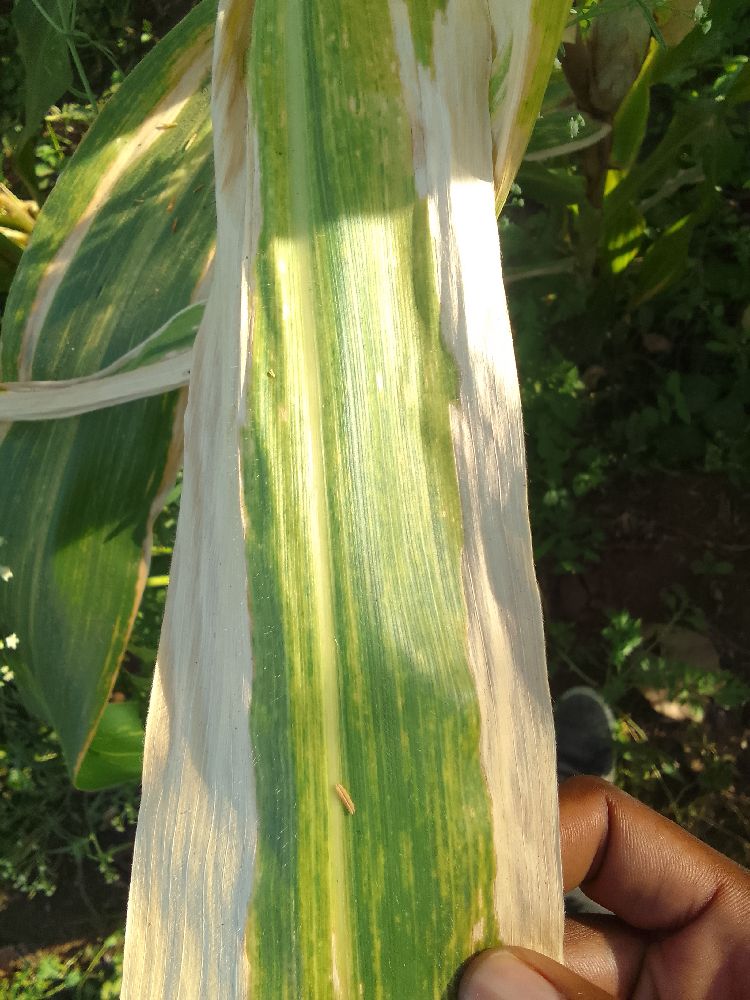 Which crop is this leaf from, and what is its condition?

maize, maize lethal necrosis
